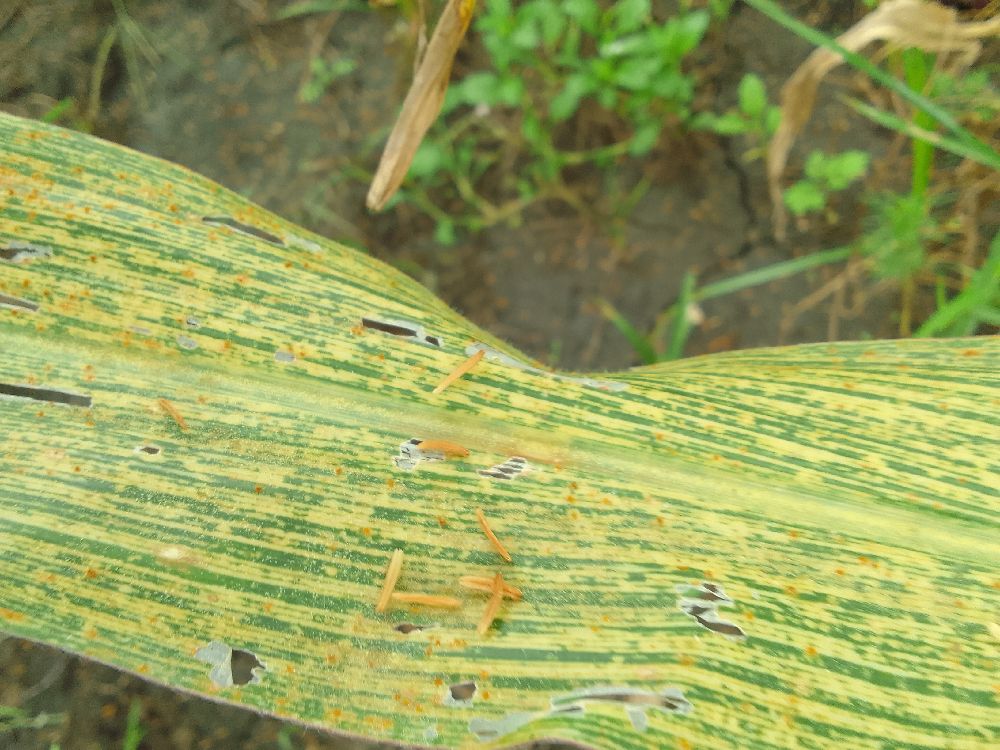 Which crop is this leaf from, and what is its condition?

maize, maize streak virus
